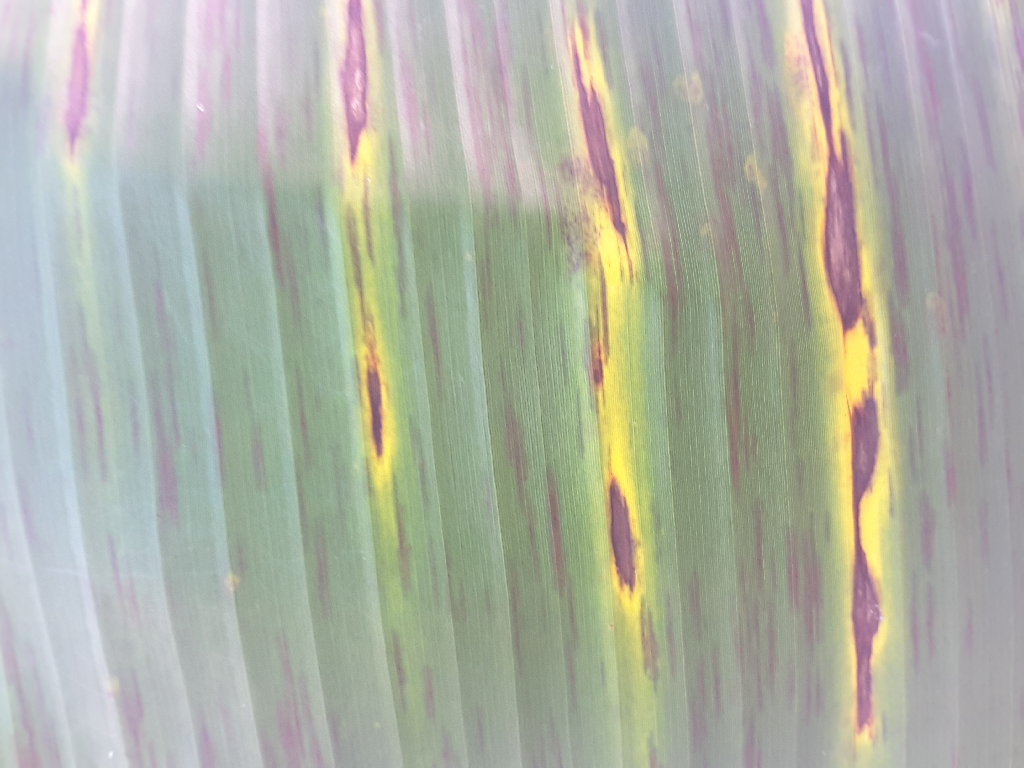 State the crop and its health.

banana, black sigatoka
